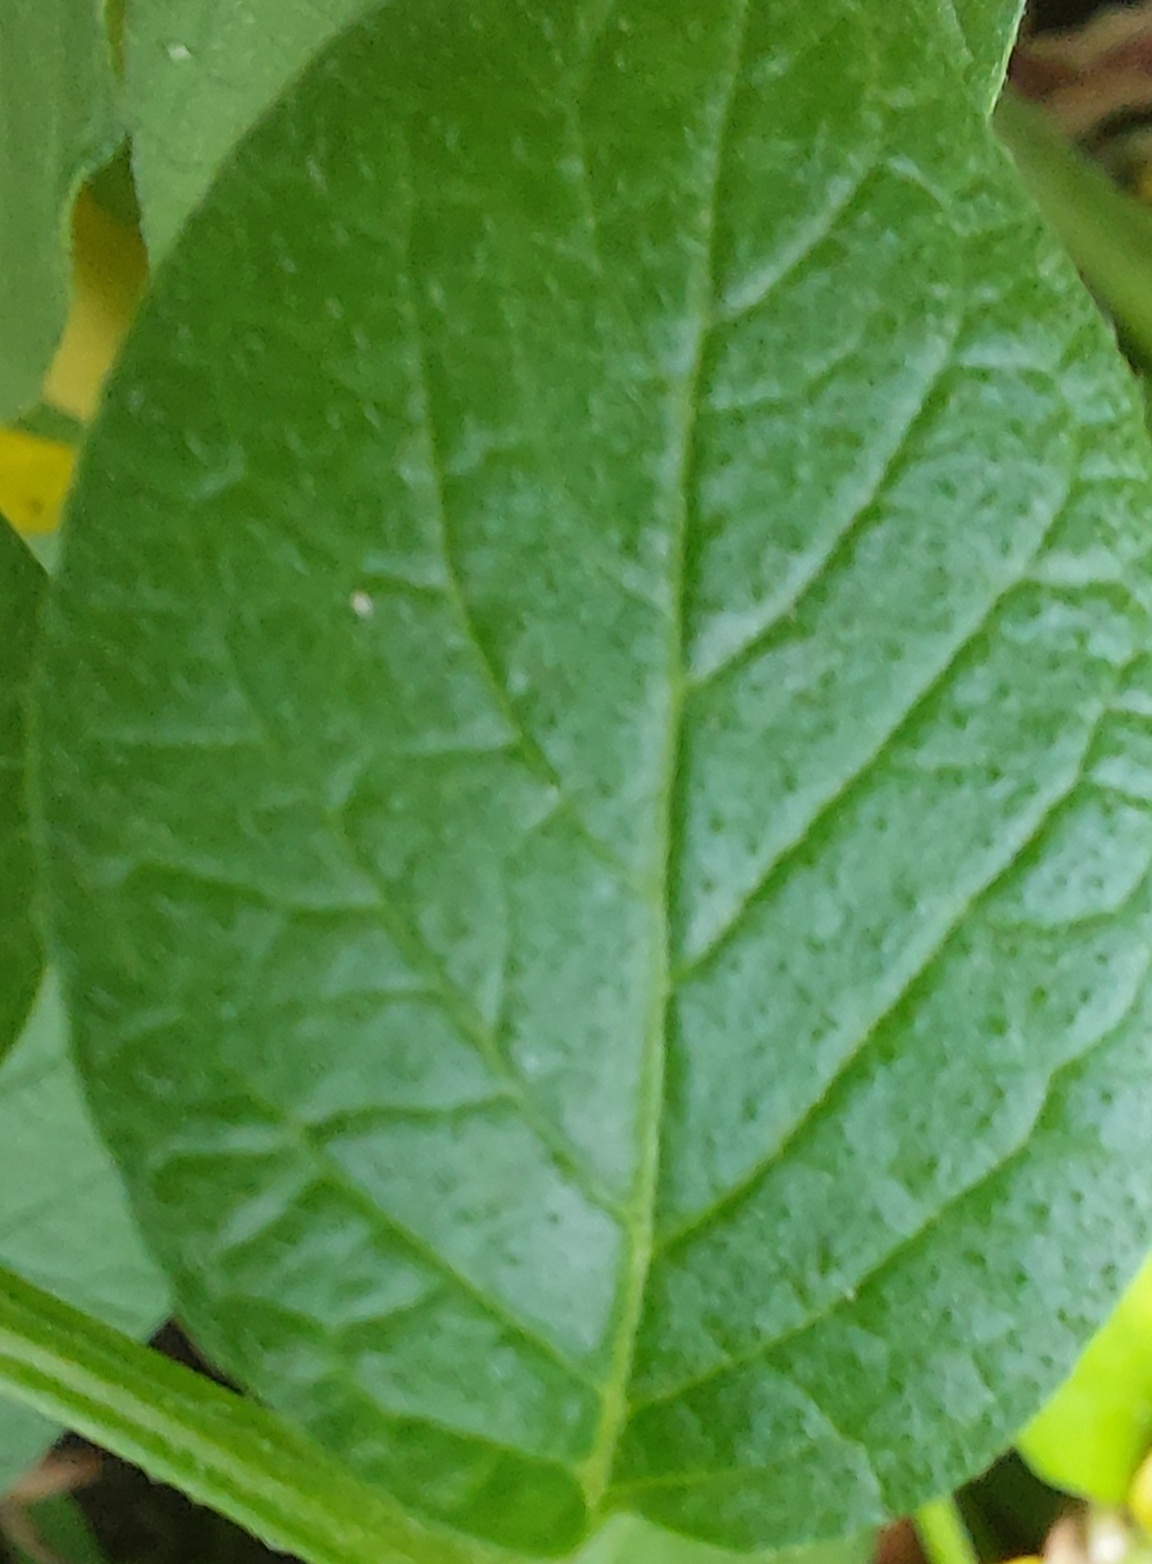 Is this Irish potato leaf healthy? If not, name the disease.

healthy
